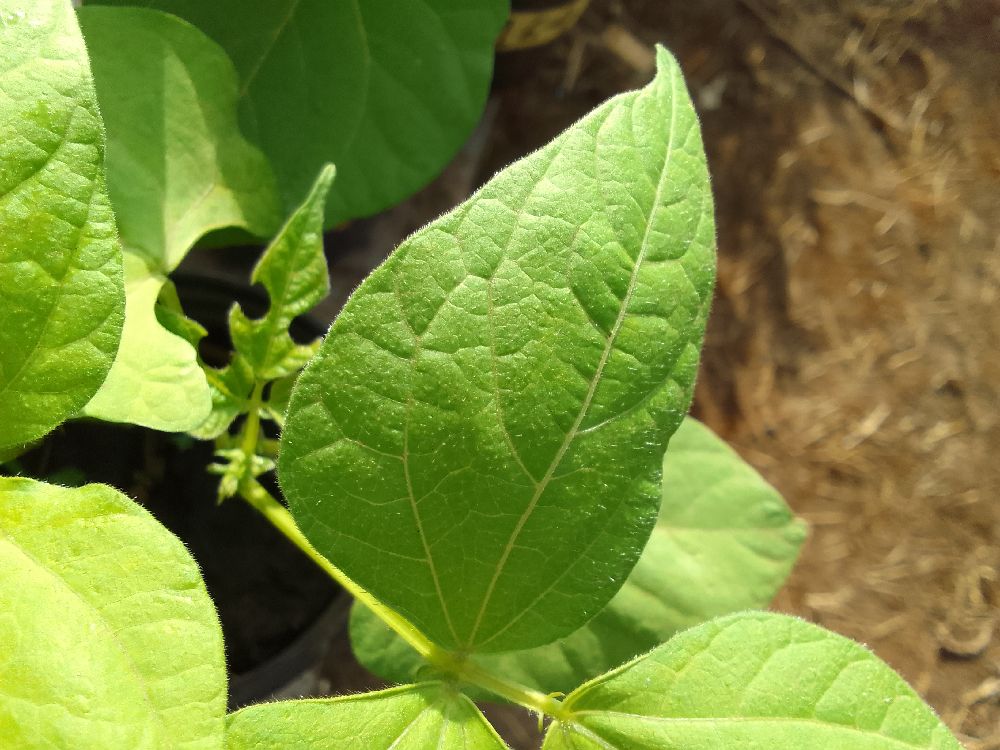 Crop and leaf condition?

common bean, healthy
